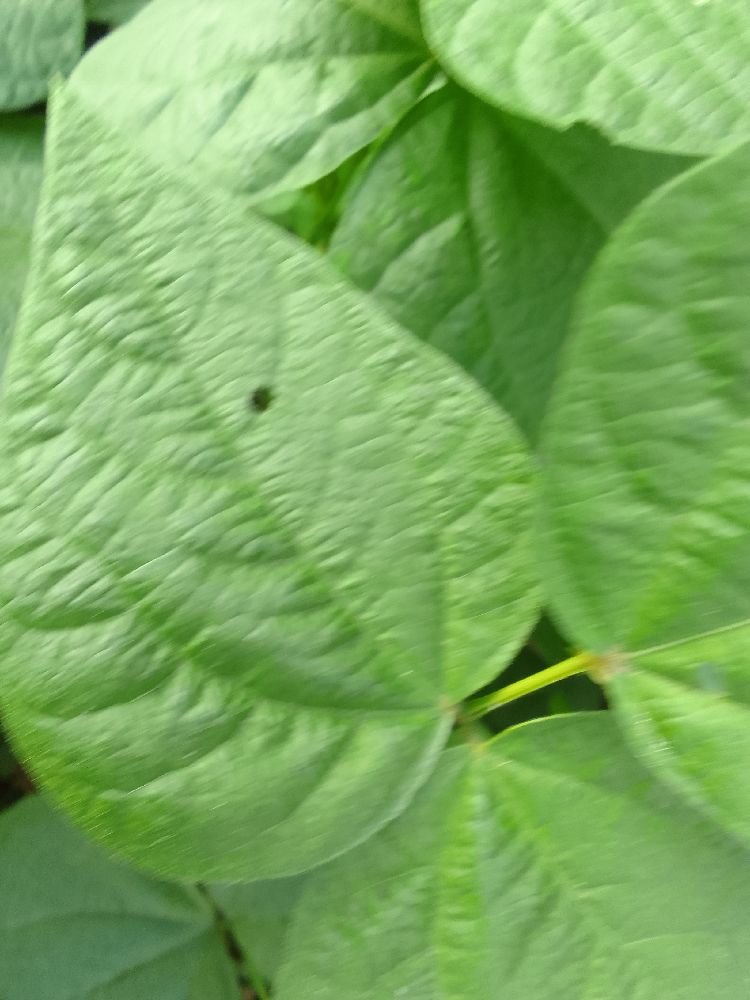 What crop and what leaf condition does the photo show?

common bean, healthy
